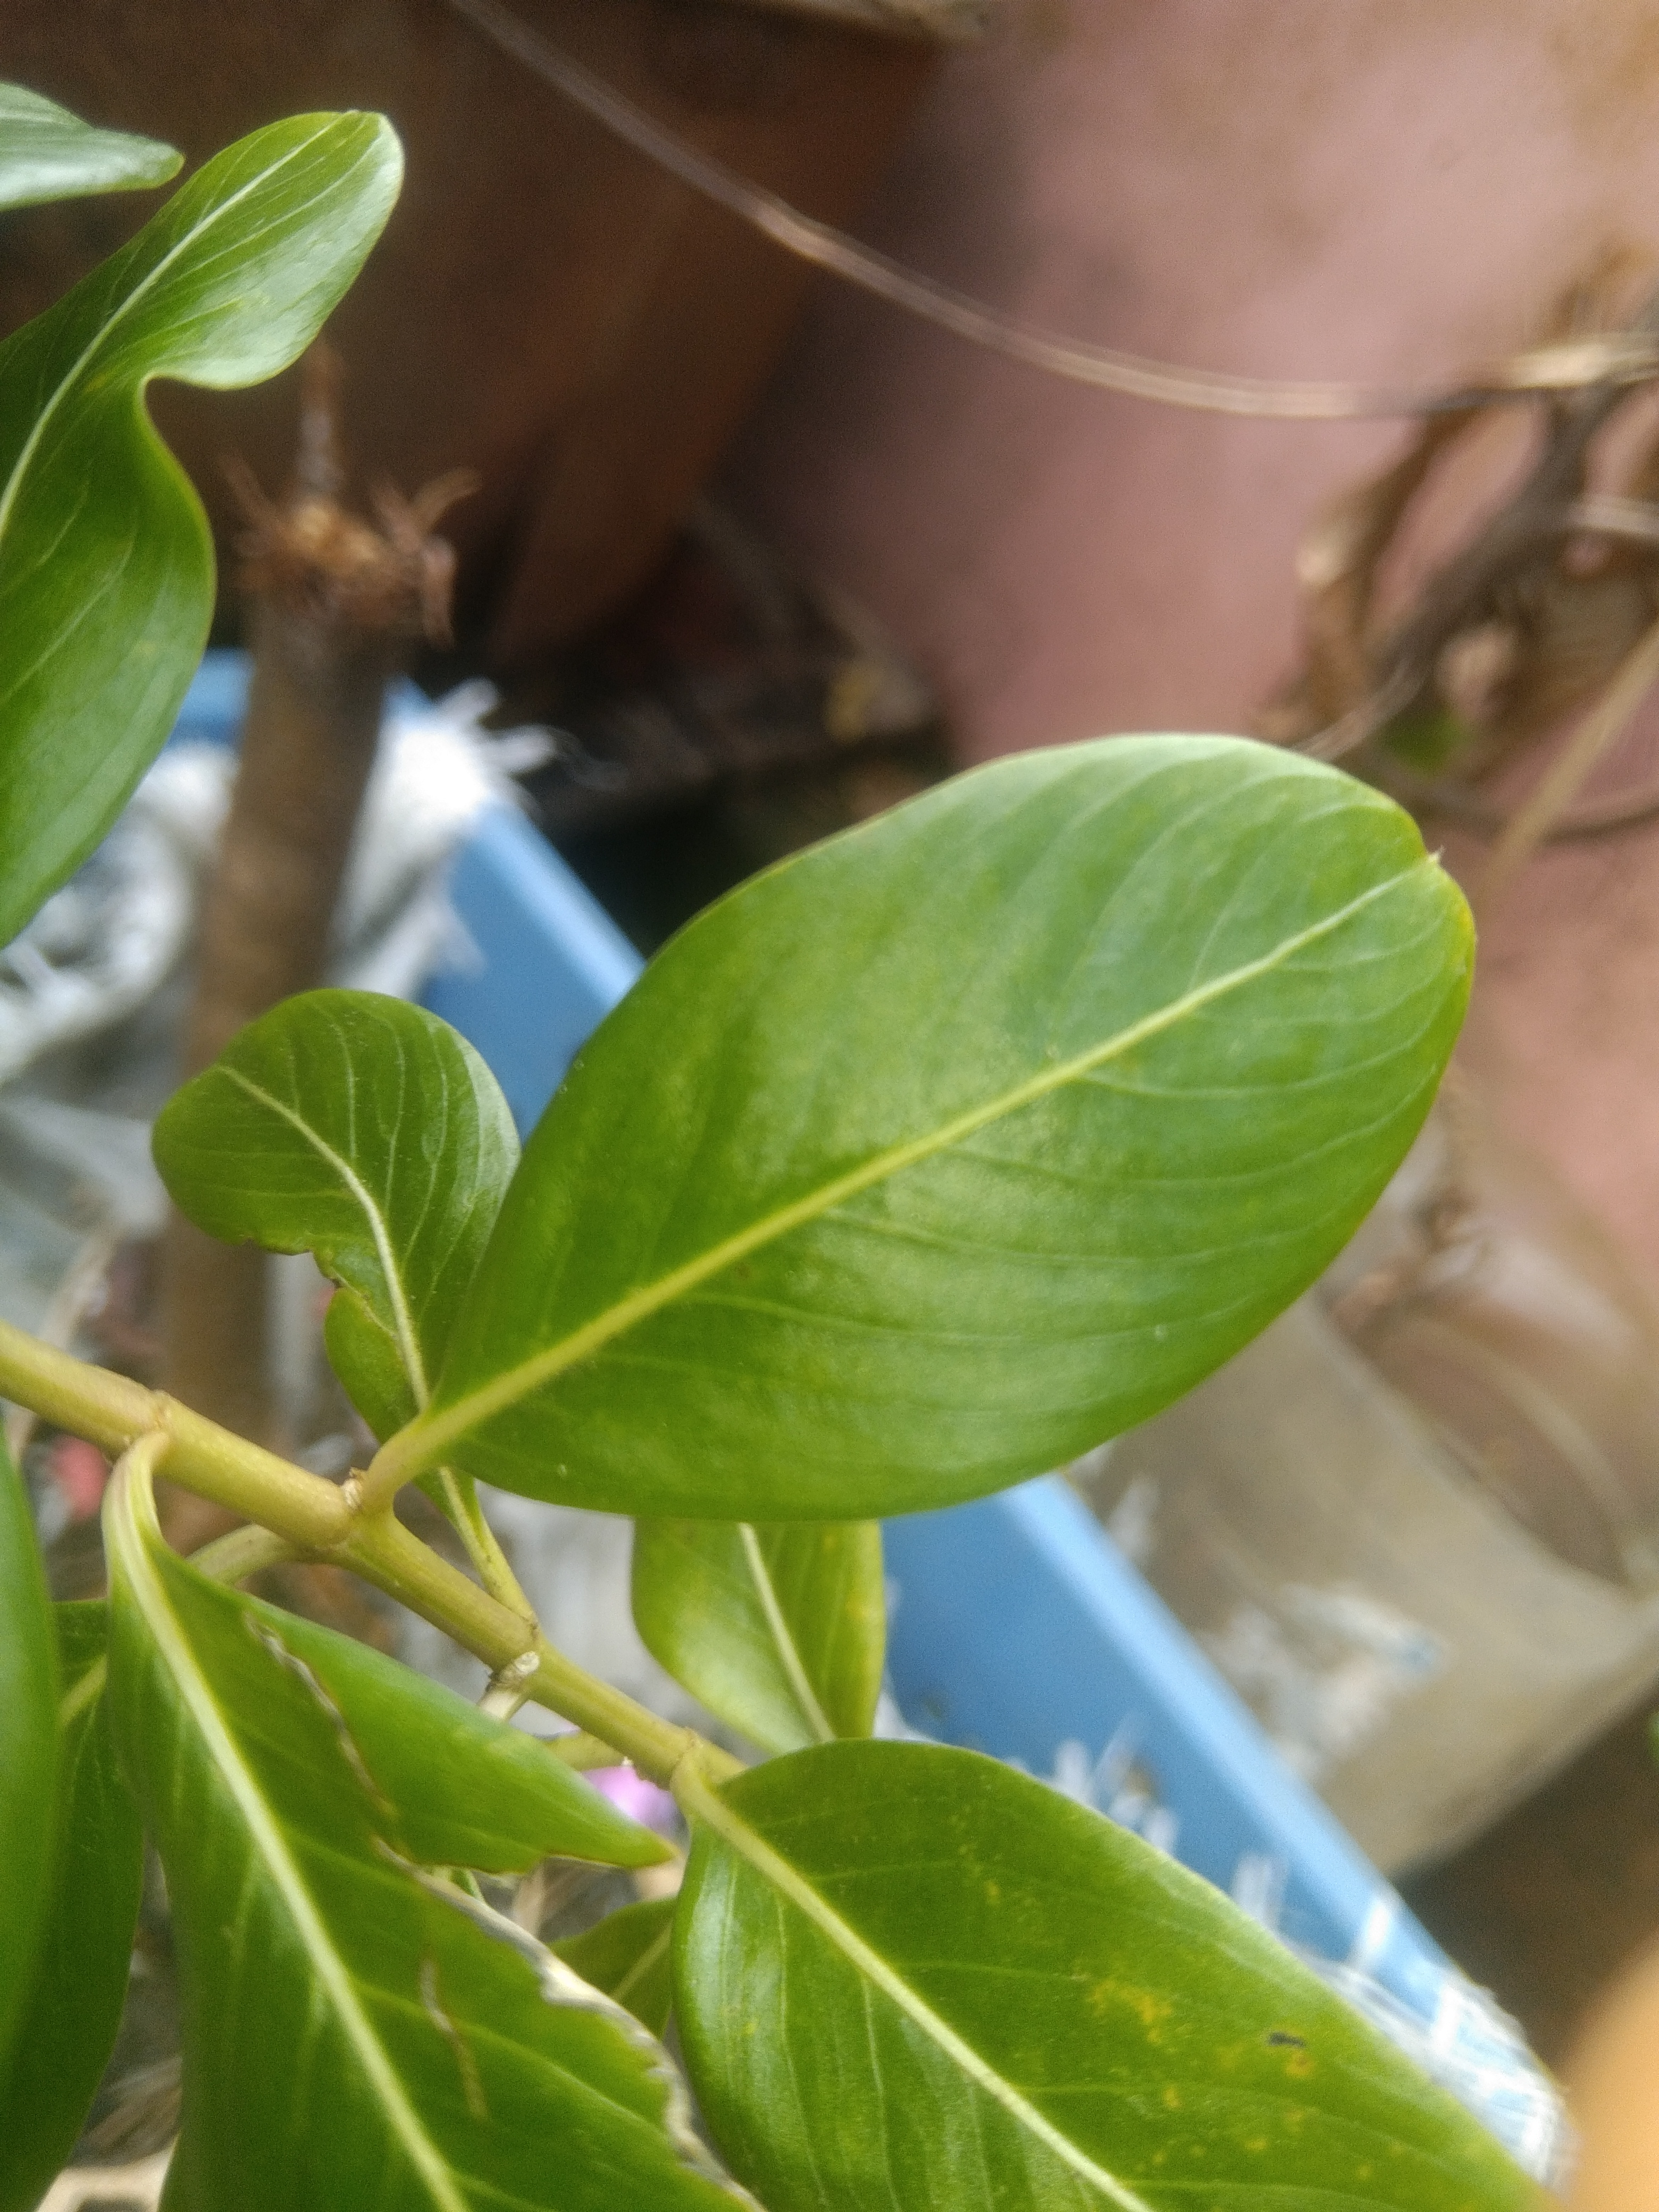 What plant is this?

rose periwinkle
